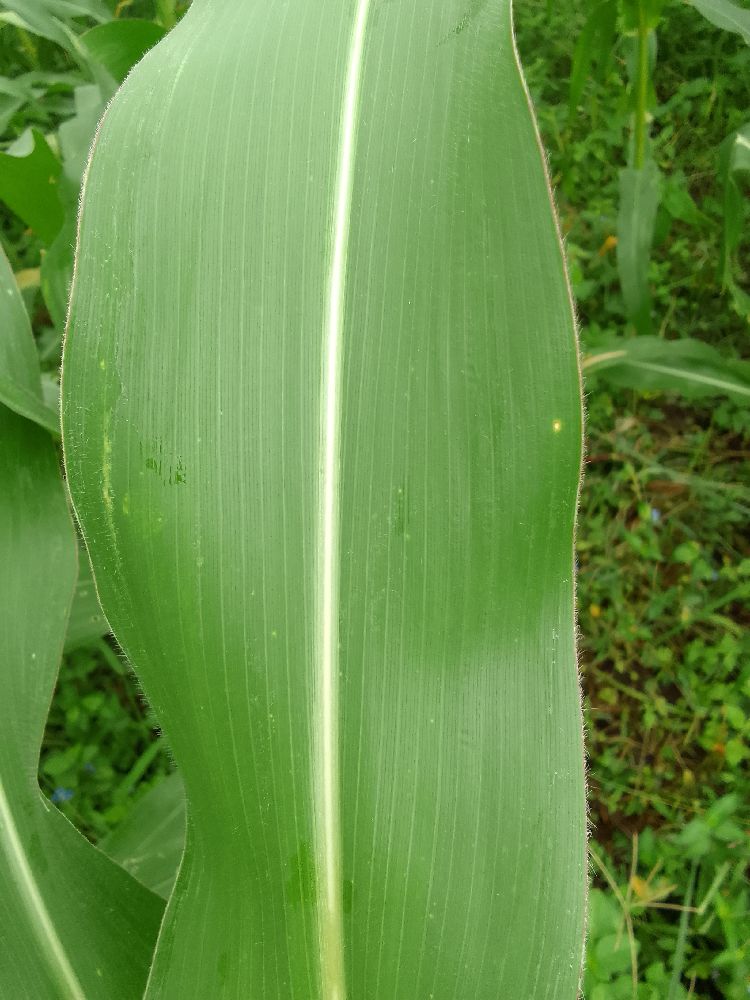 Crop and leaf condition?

maize, healthy
